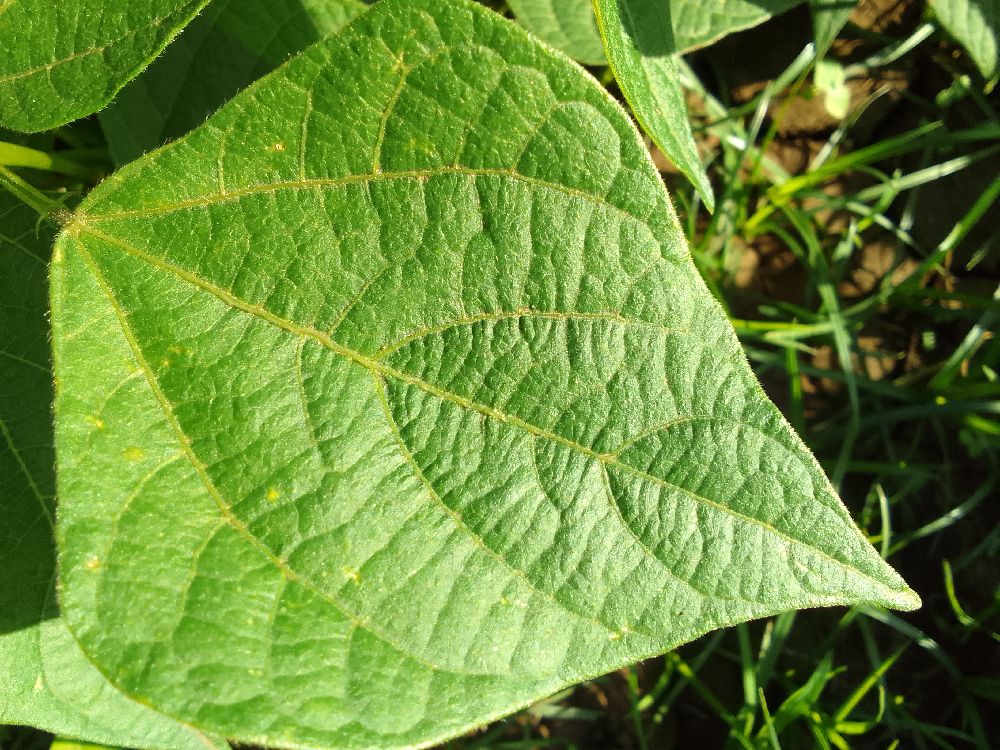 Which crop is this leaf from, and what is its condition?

common bean, healthy
